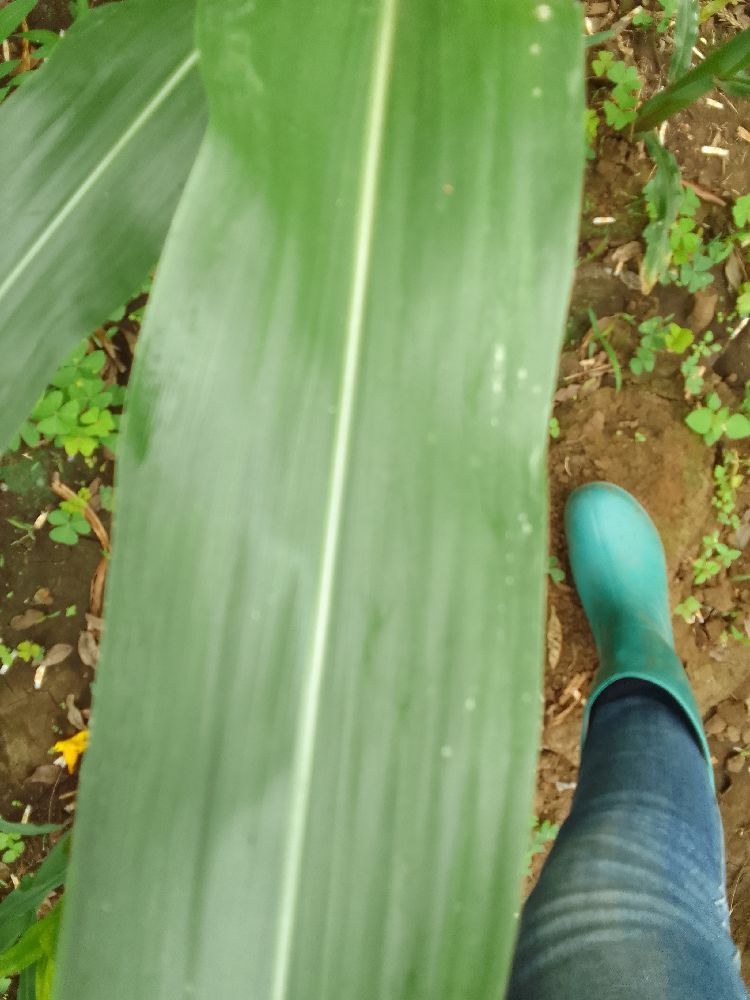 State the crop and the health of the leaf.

maize, healthy
